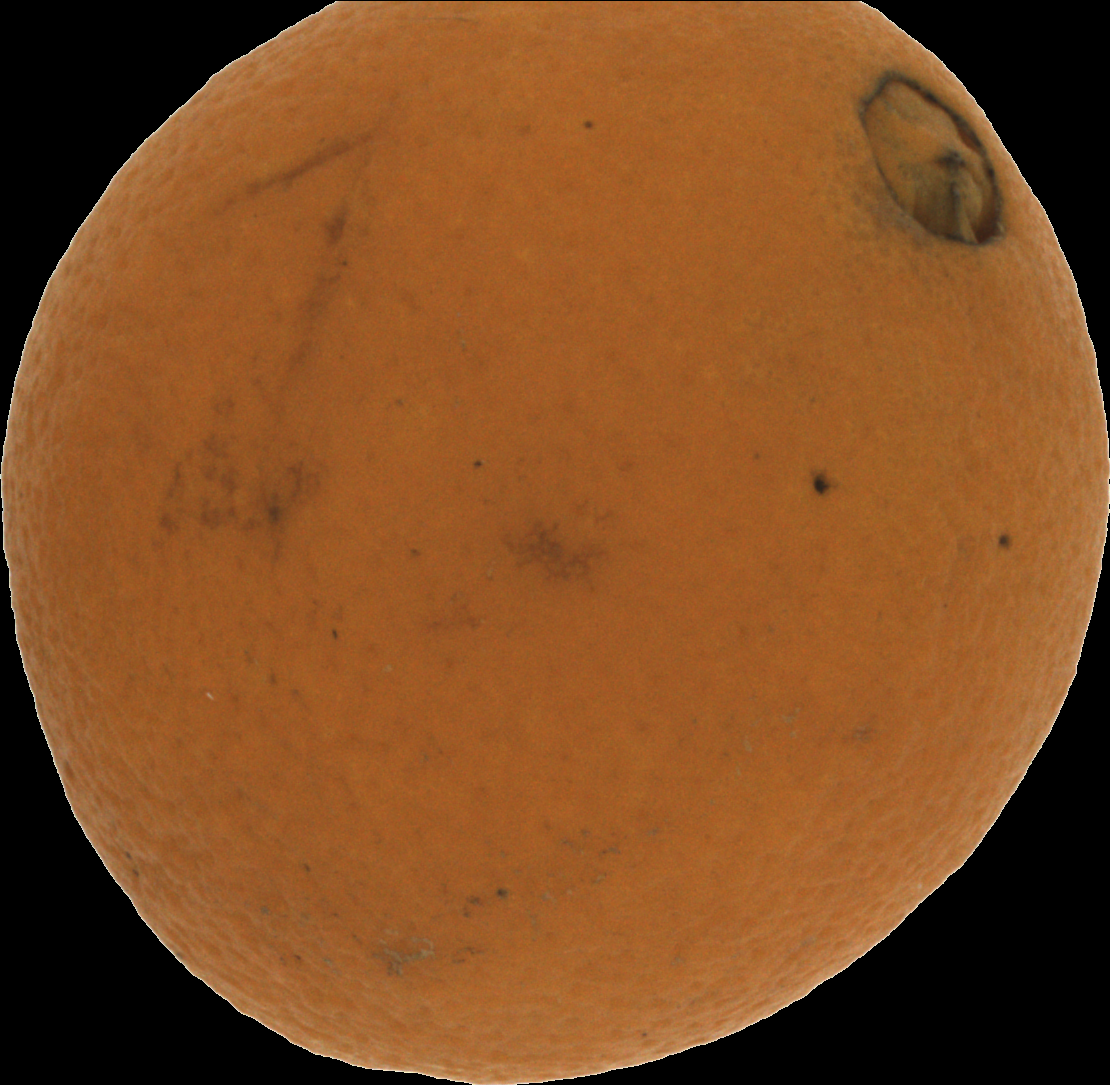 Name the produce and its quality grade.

orange, bad
